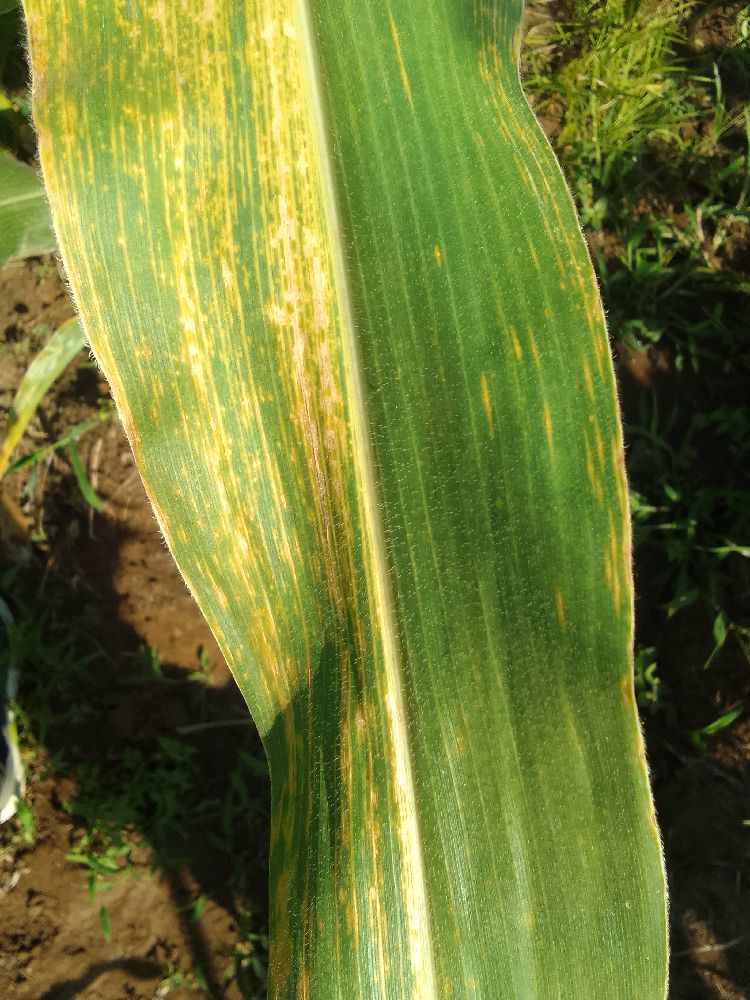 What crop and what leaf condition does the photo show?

maize, maize lethal necrosis
